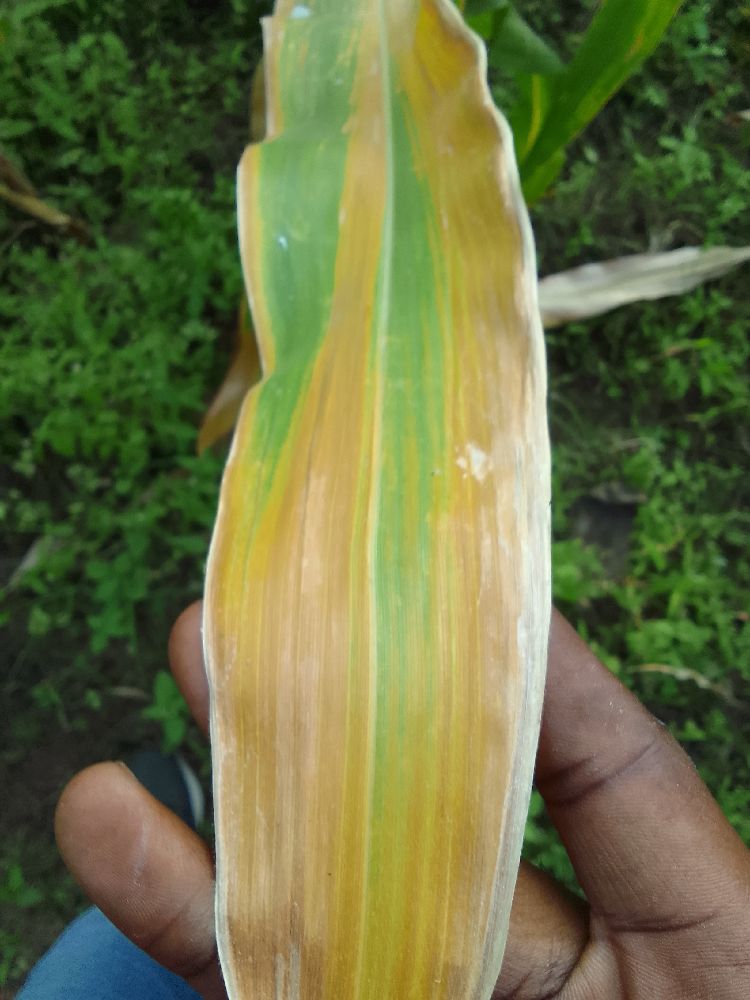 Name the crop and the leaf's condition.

maize, maize lethal necrosis
